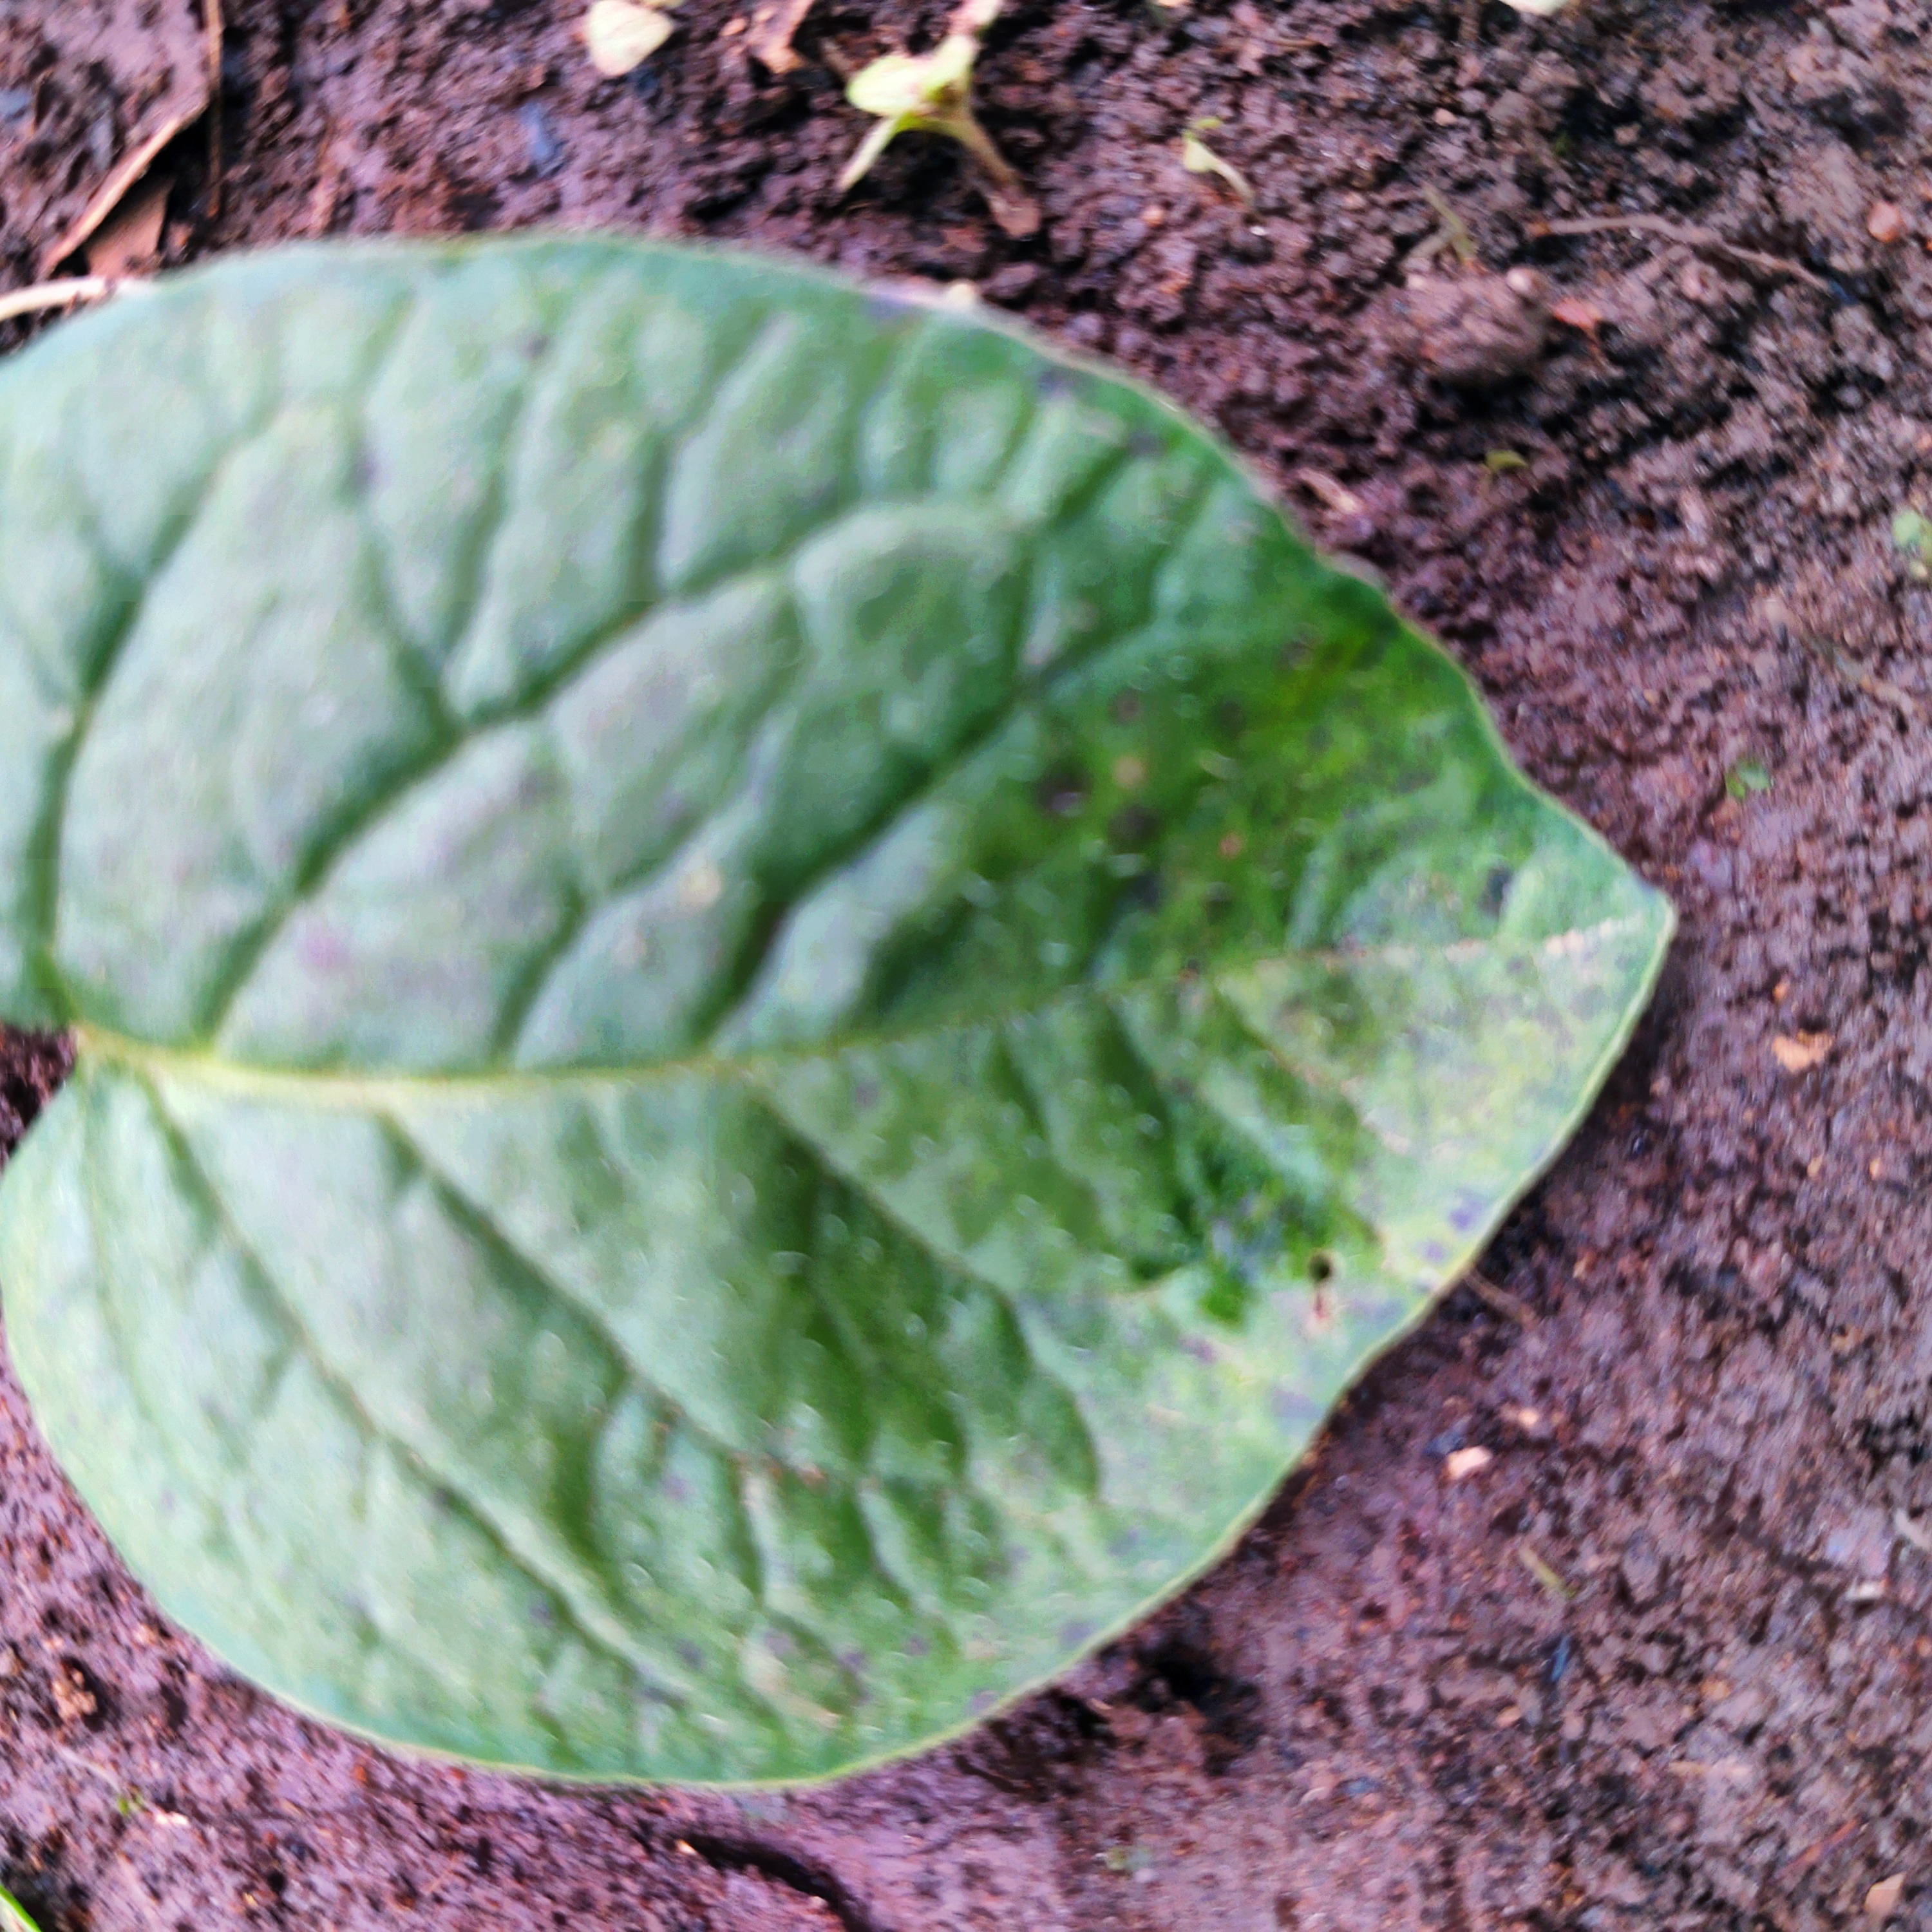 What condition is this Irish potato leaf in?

late blight
